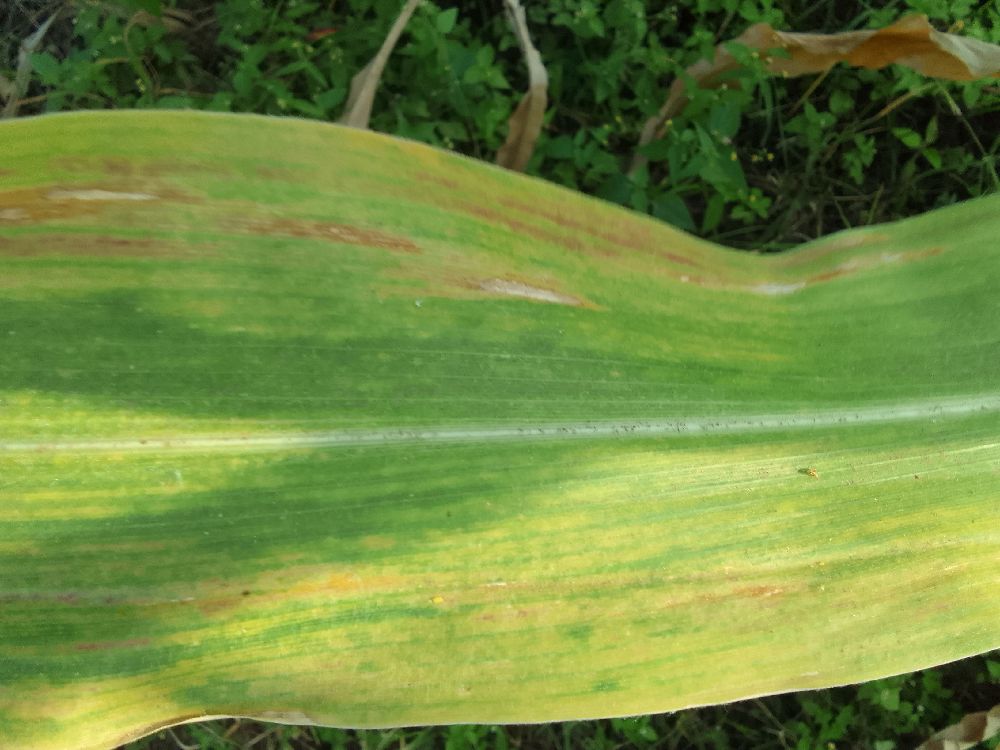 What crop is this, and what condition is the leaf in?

maize, maize lethal necrosis
